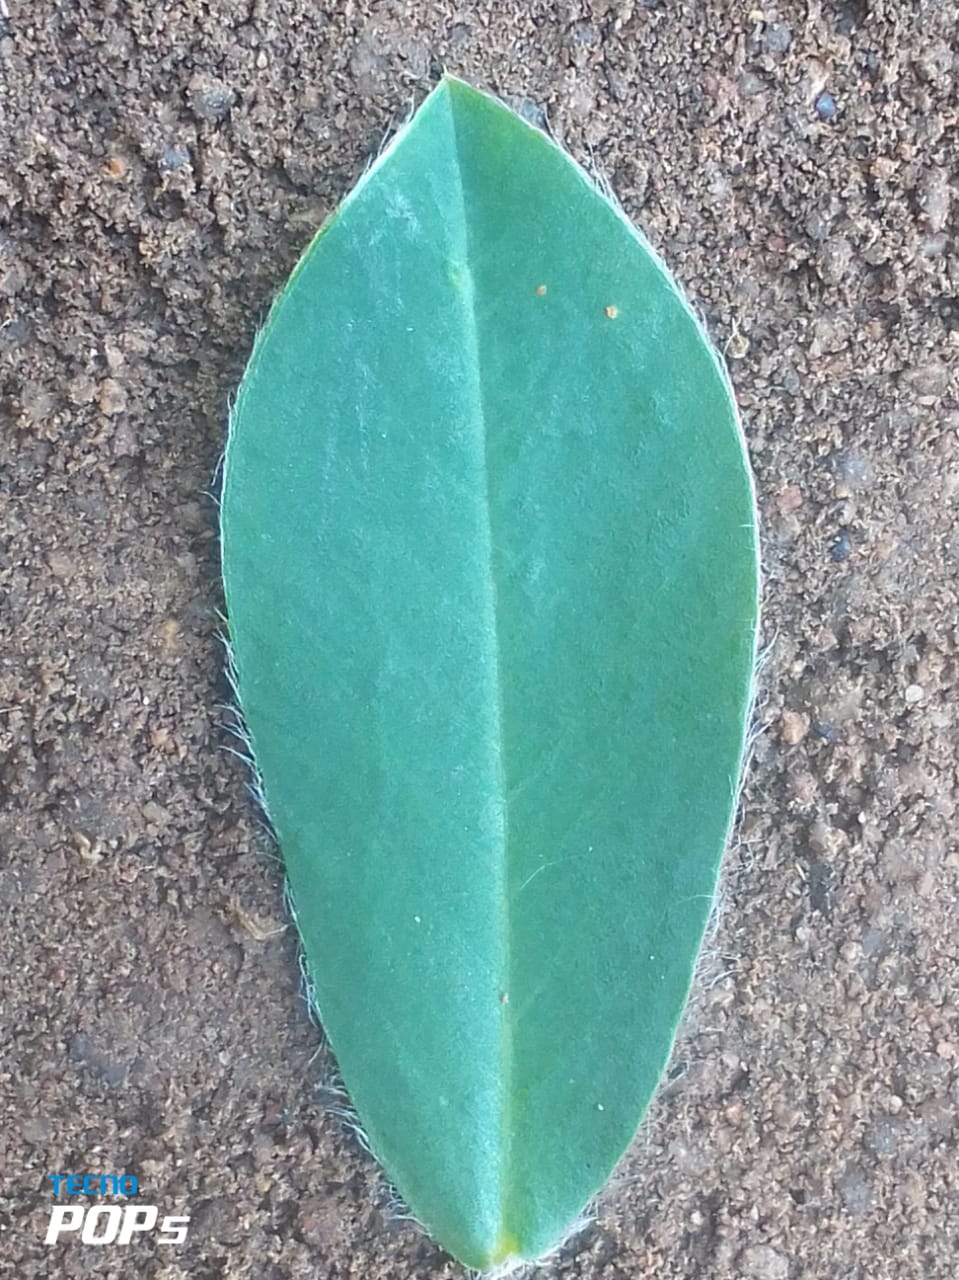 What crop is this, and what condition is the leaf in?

peanut, healthy leaves
